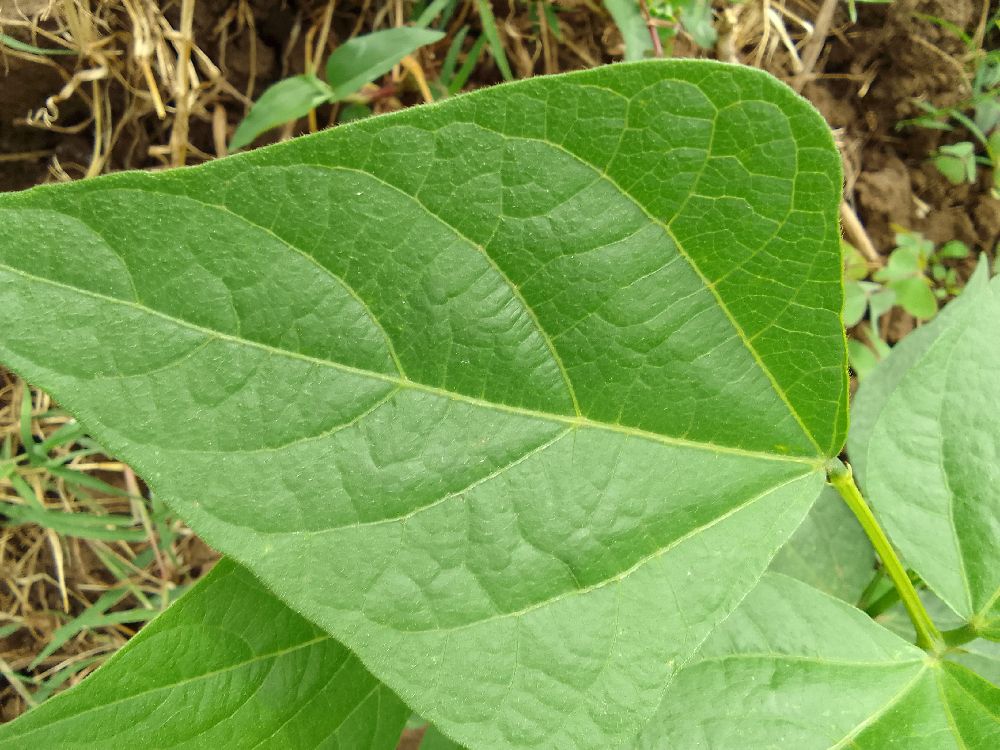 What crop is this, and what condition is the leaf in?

common bean, healthy
